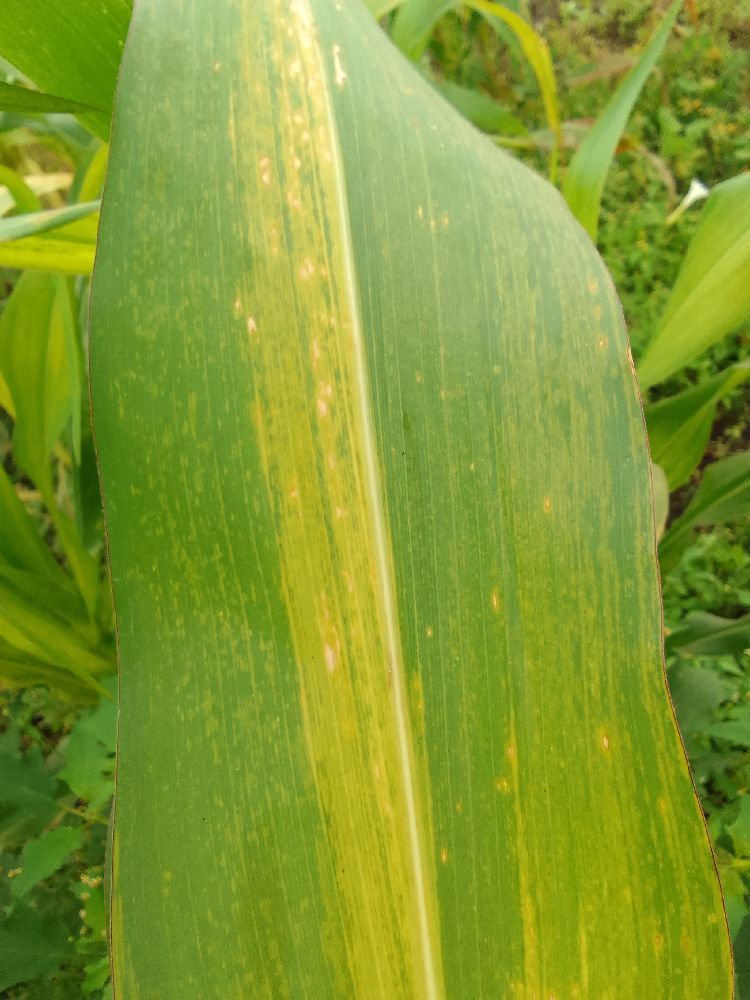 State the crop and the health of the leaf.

maize, maize lethal necrosis
